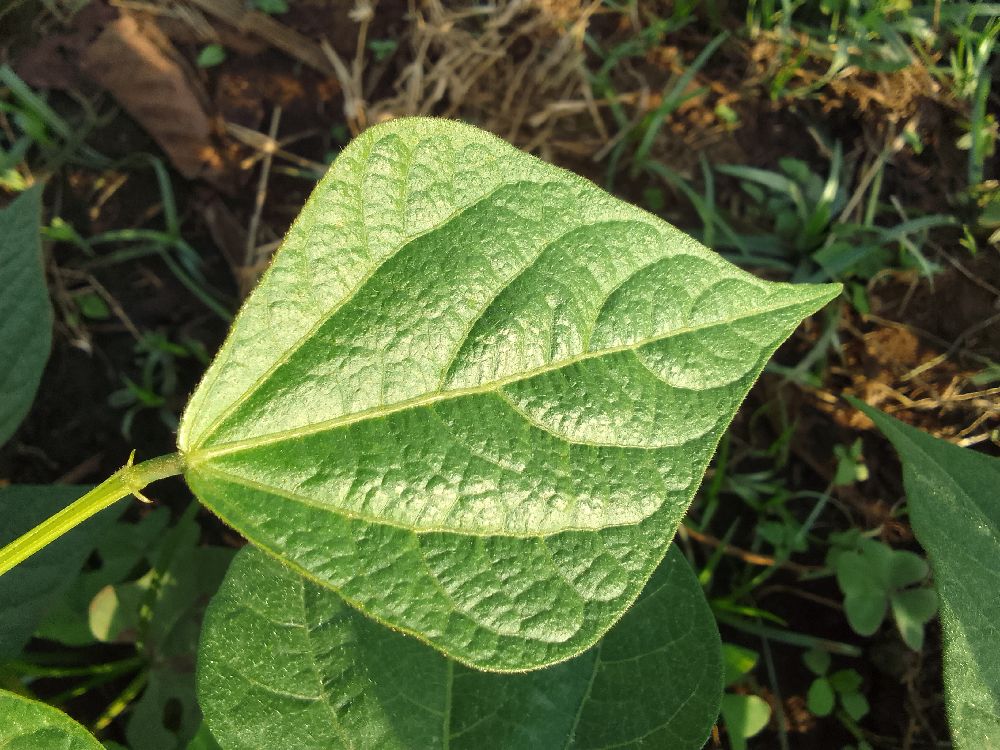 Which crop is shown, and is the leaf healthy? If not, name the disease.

common bean, healthy
